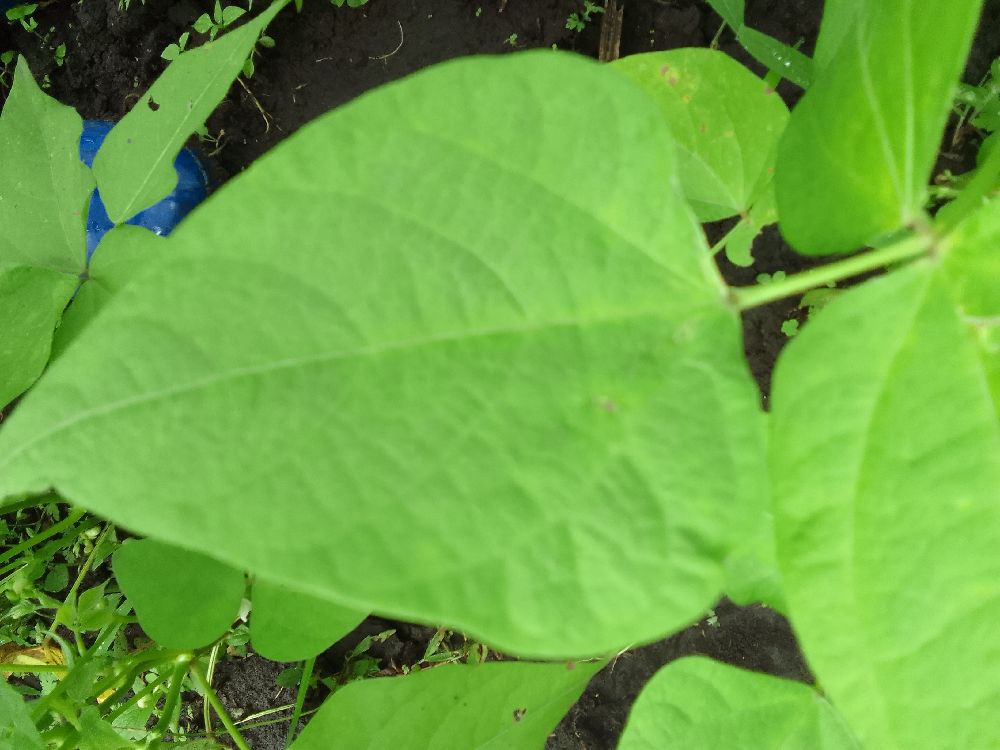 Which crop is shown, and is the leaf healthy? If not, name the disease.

common bean, healthy
